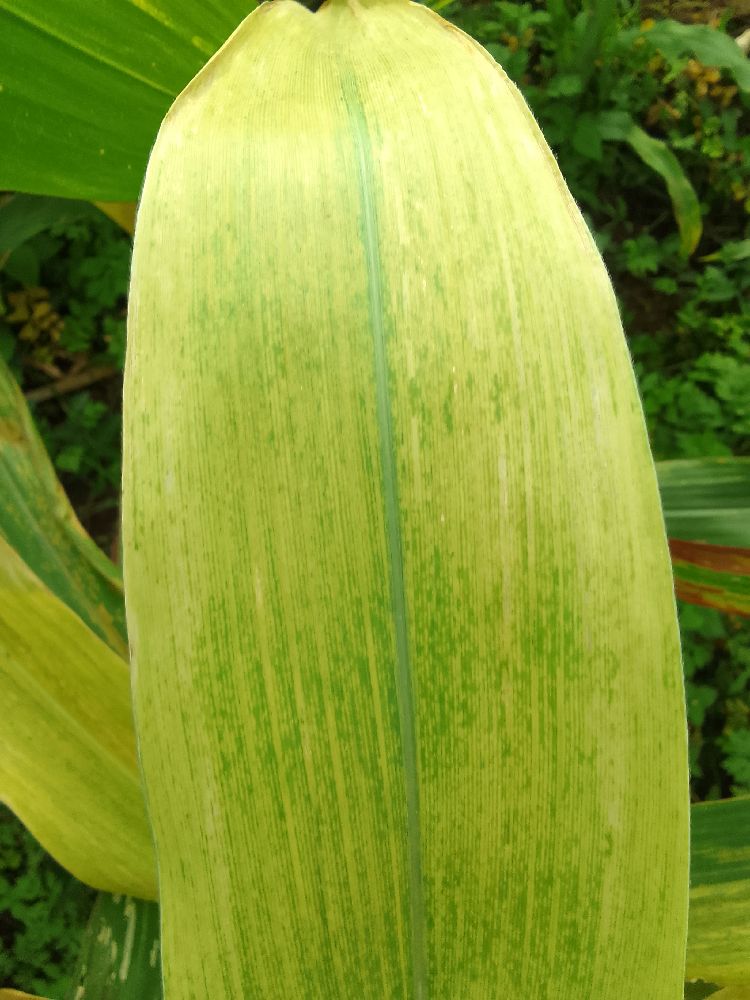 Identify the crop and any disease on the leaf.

maize, maize lethal necrosis
